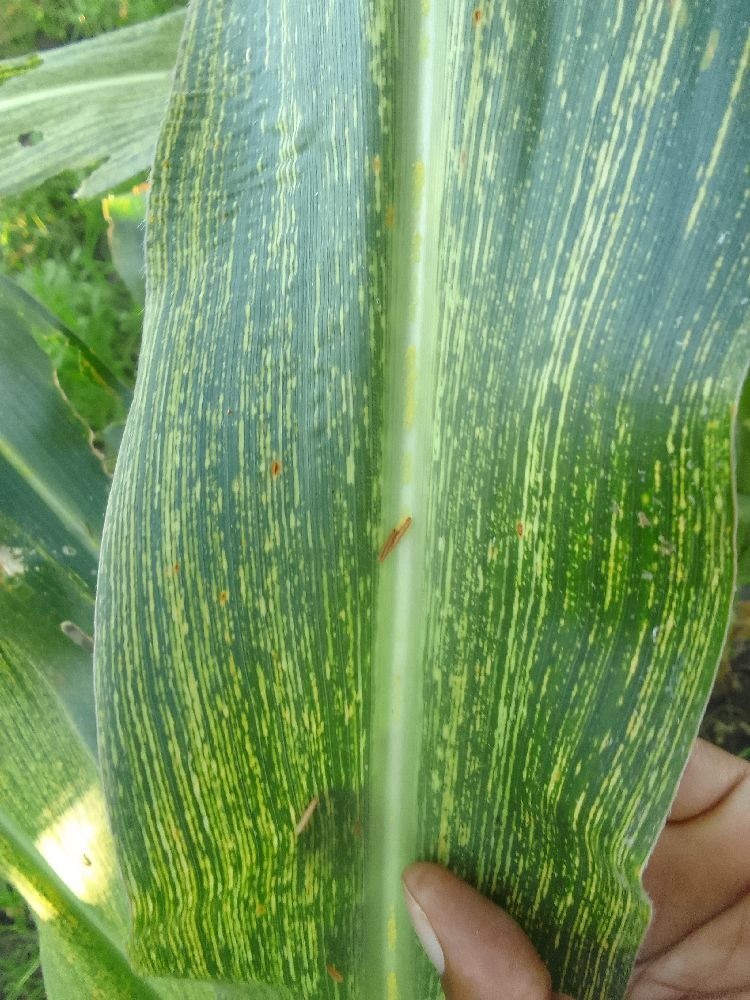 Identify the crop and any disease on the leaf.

maize, maize streak virus
